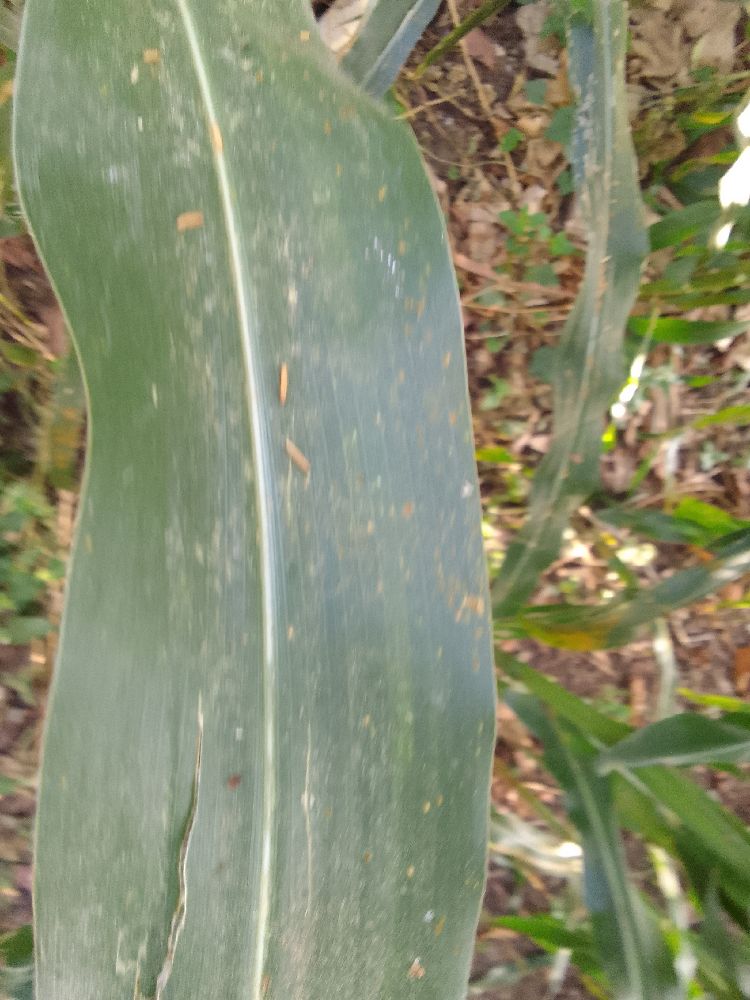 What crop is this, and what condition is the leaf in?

maize, healthy
